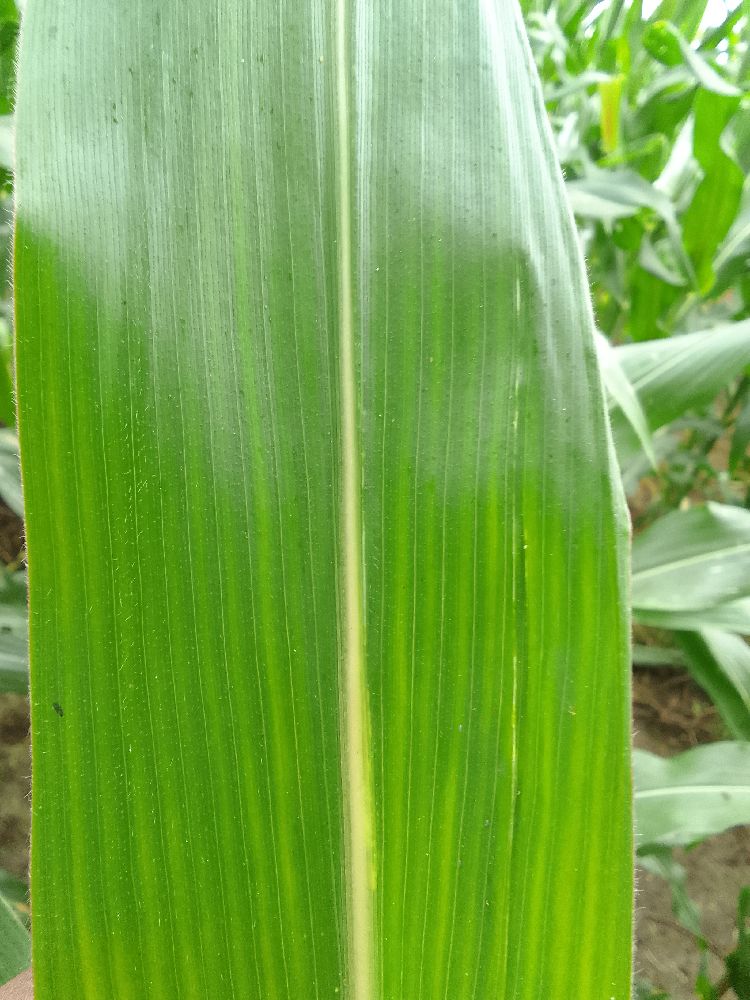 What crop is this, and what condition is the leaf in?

maize, healthy
